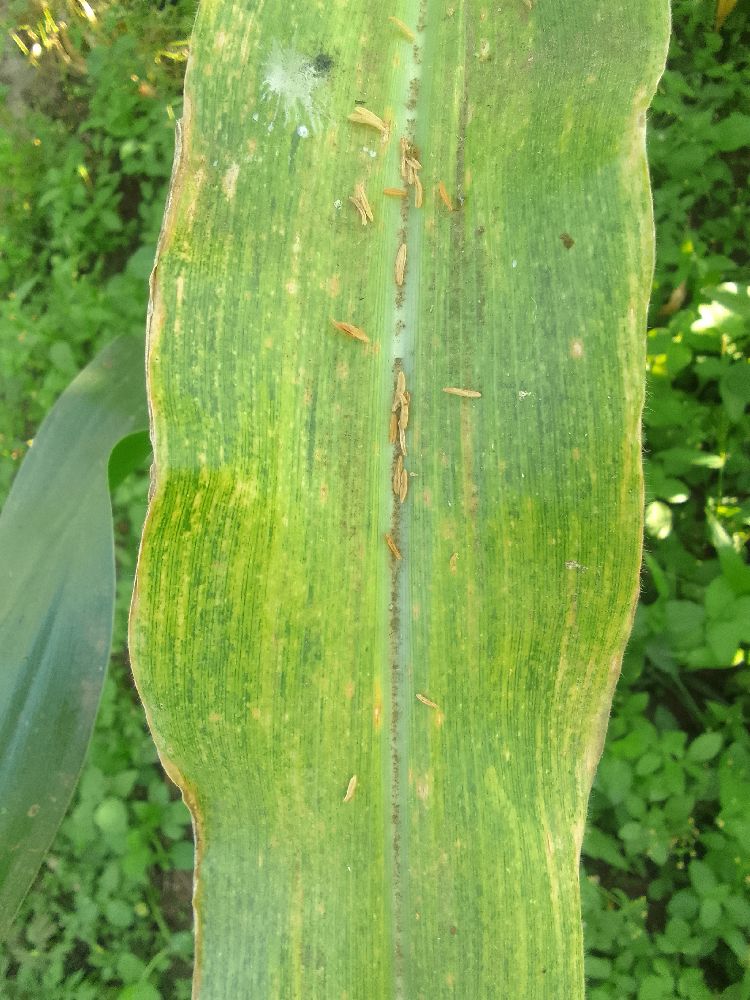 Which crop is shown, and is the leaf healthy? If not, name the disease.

maize, maize lethal necrosis
